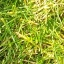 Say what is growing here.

grass
